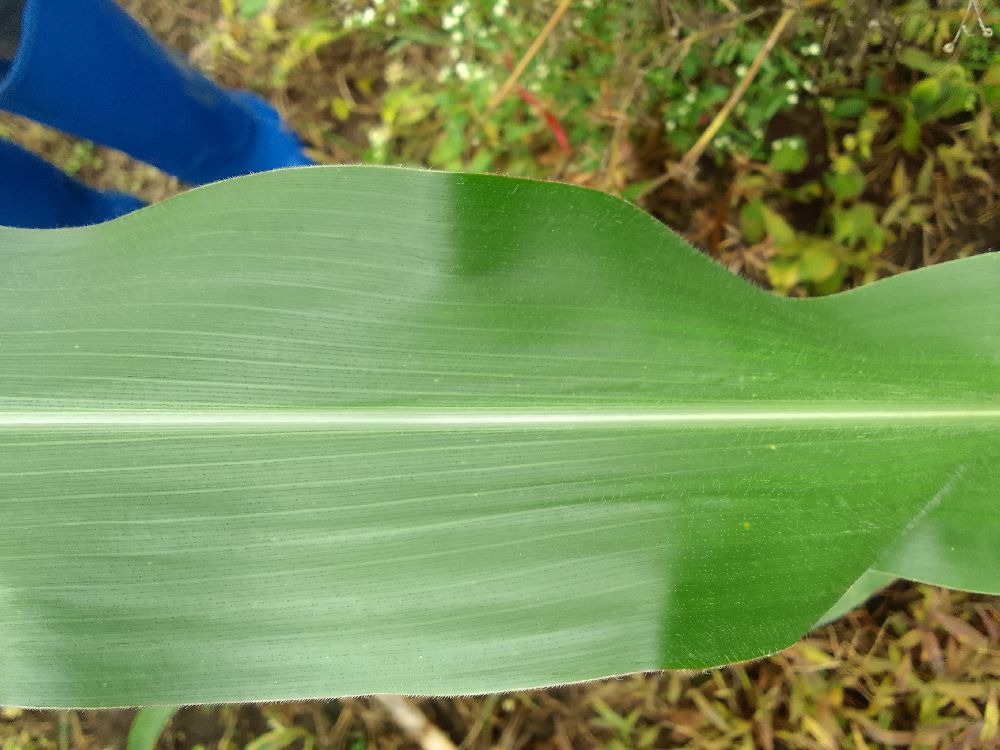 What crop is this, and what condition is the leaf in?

maize, healthy
